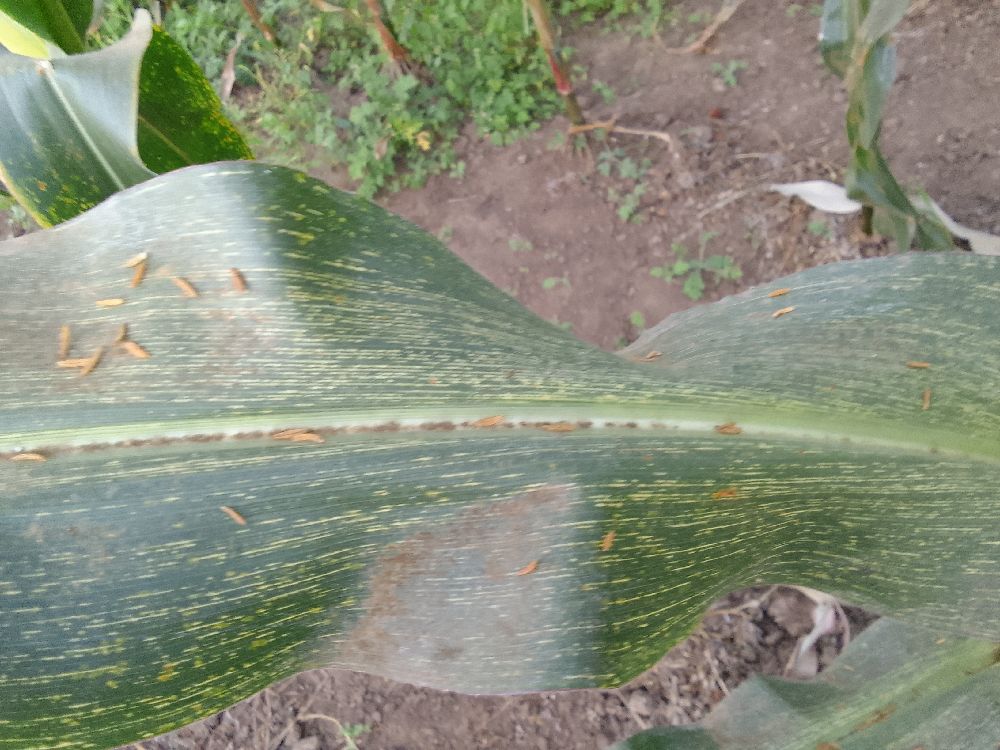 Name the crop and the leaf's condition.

maize, maize streak virus
